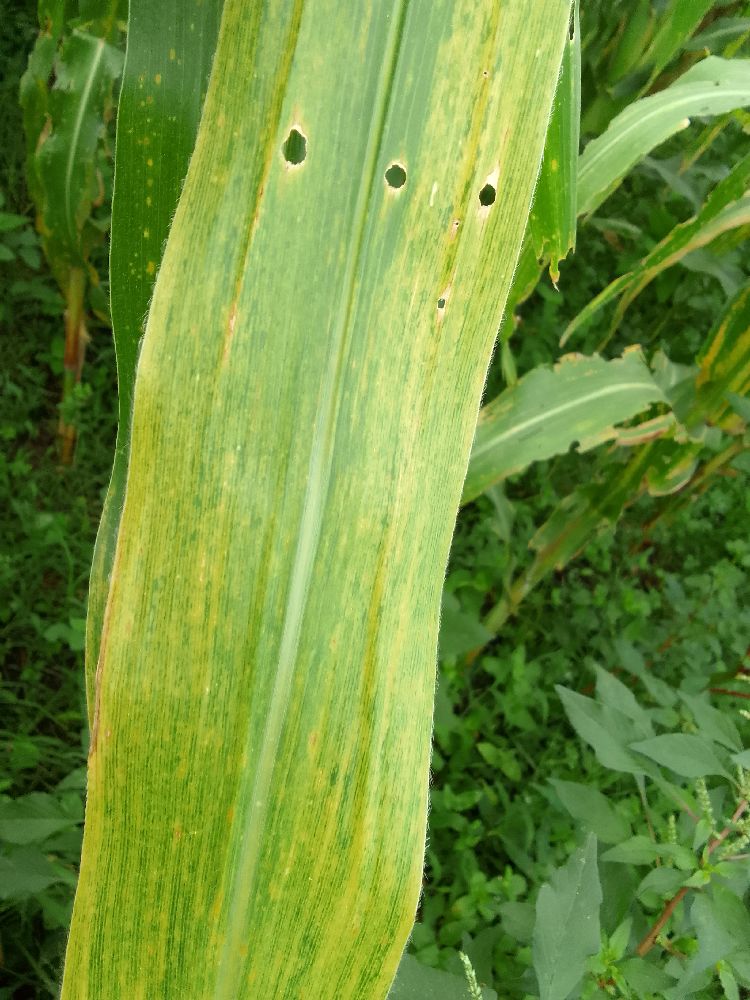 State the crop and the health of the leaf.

maize, maize lethal necrosis
